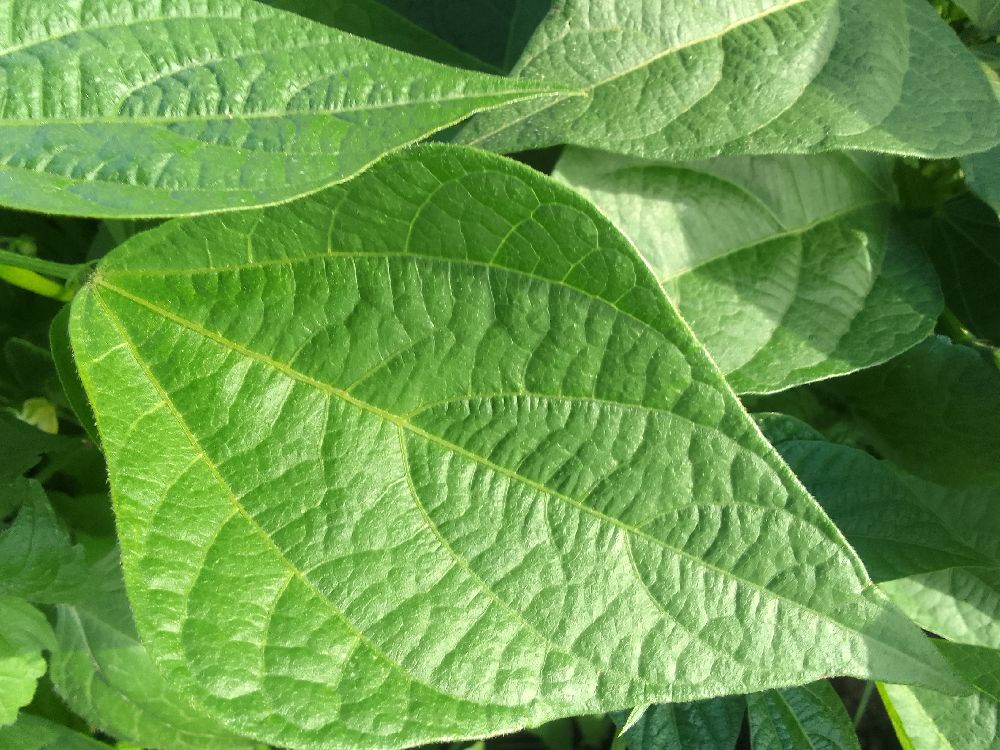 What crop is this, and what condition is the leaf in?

common bean, healthy
